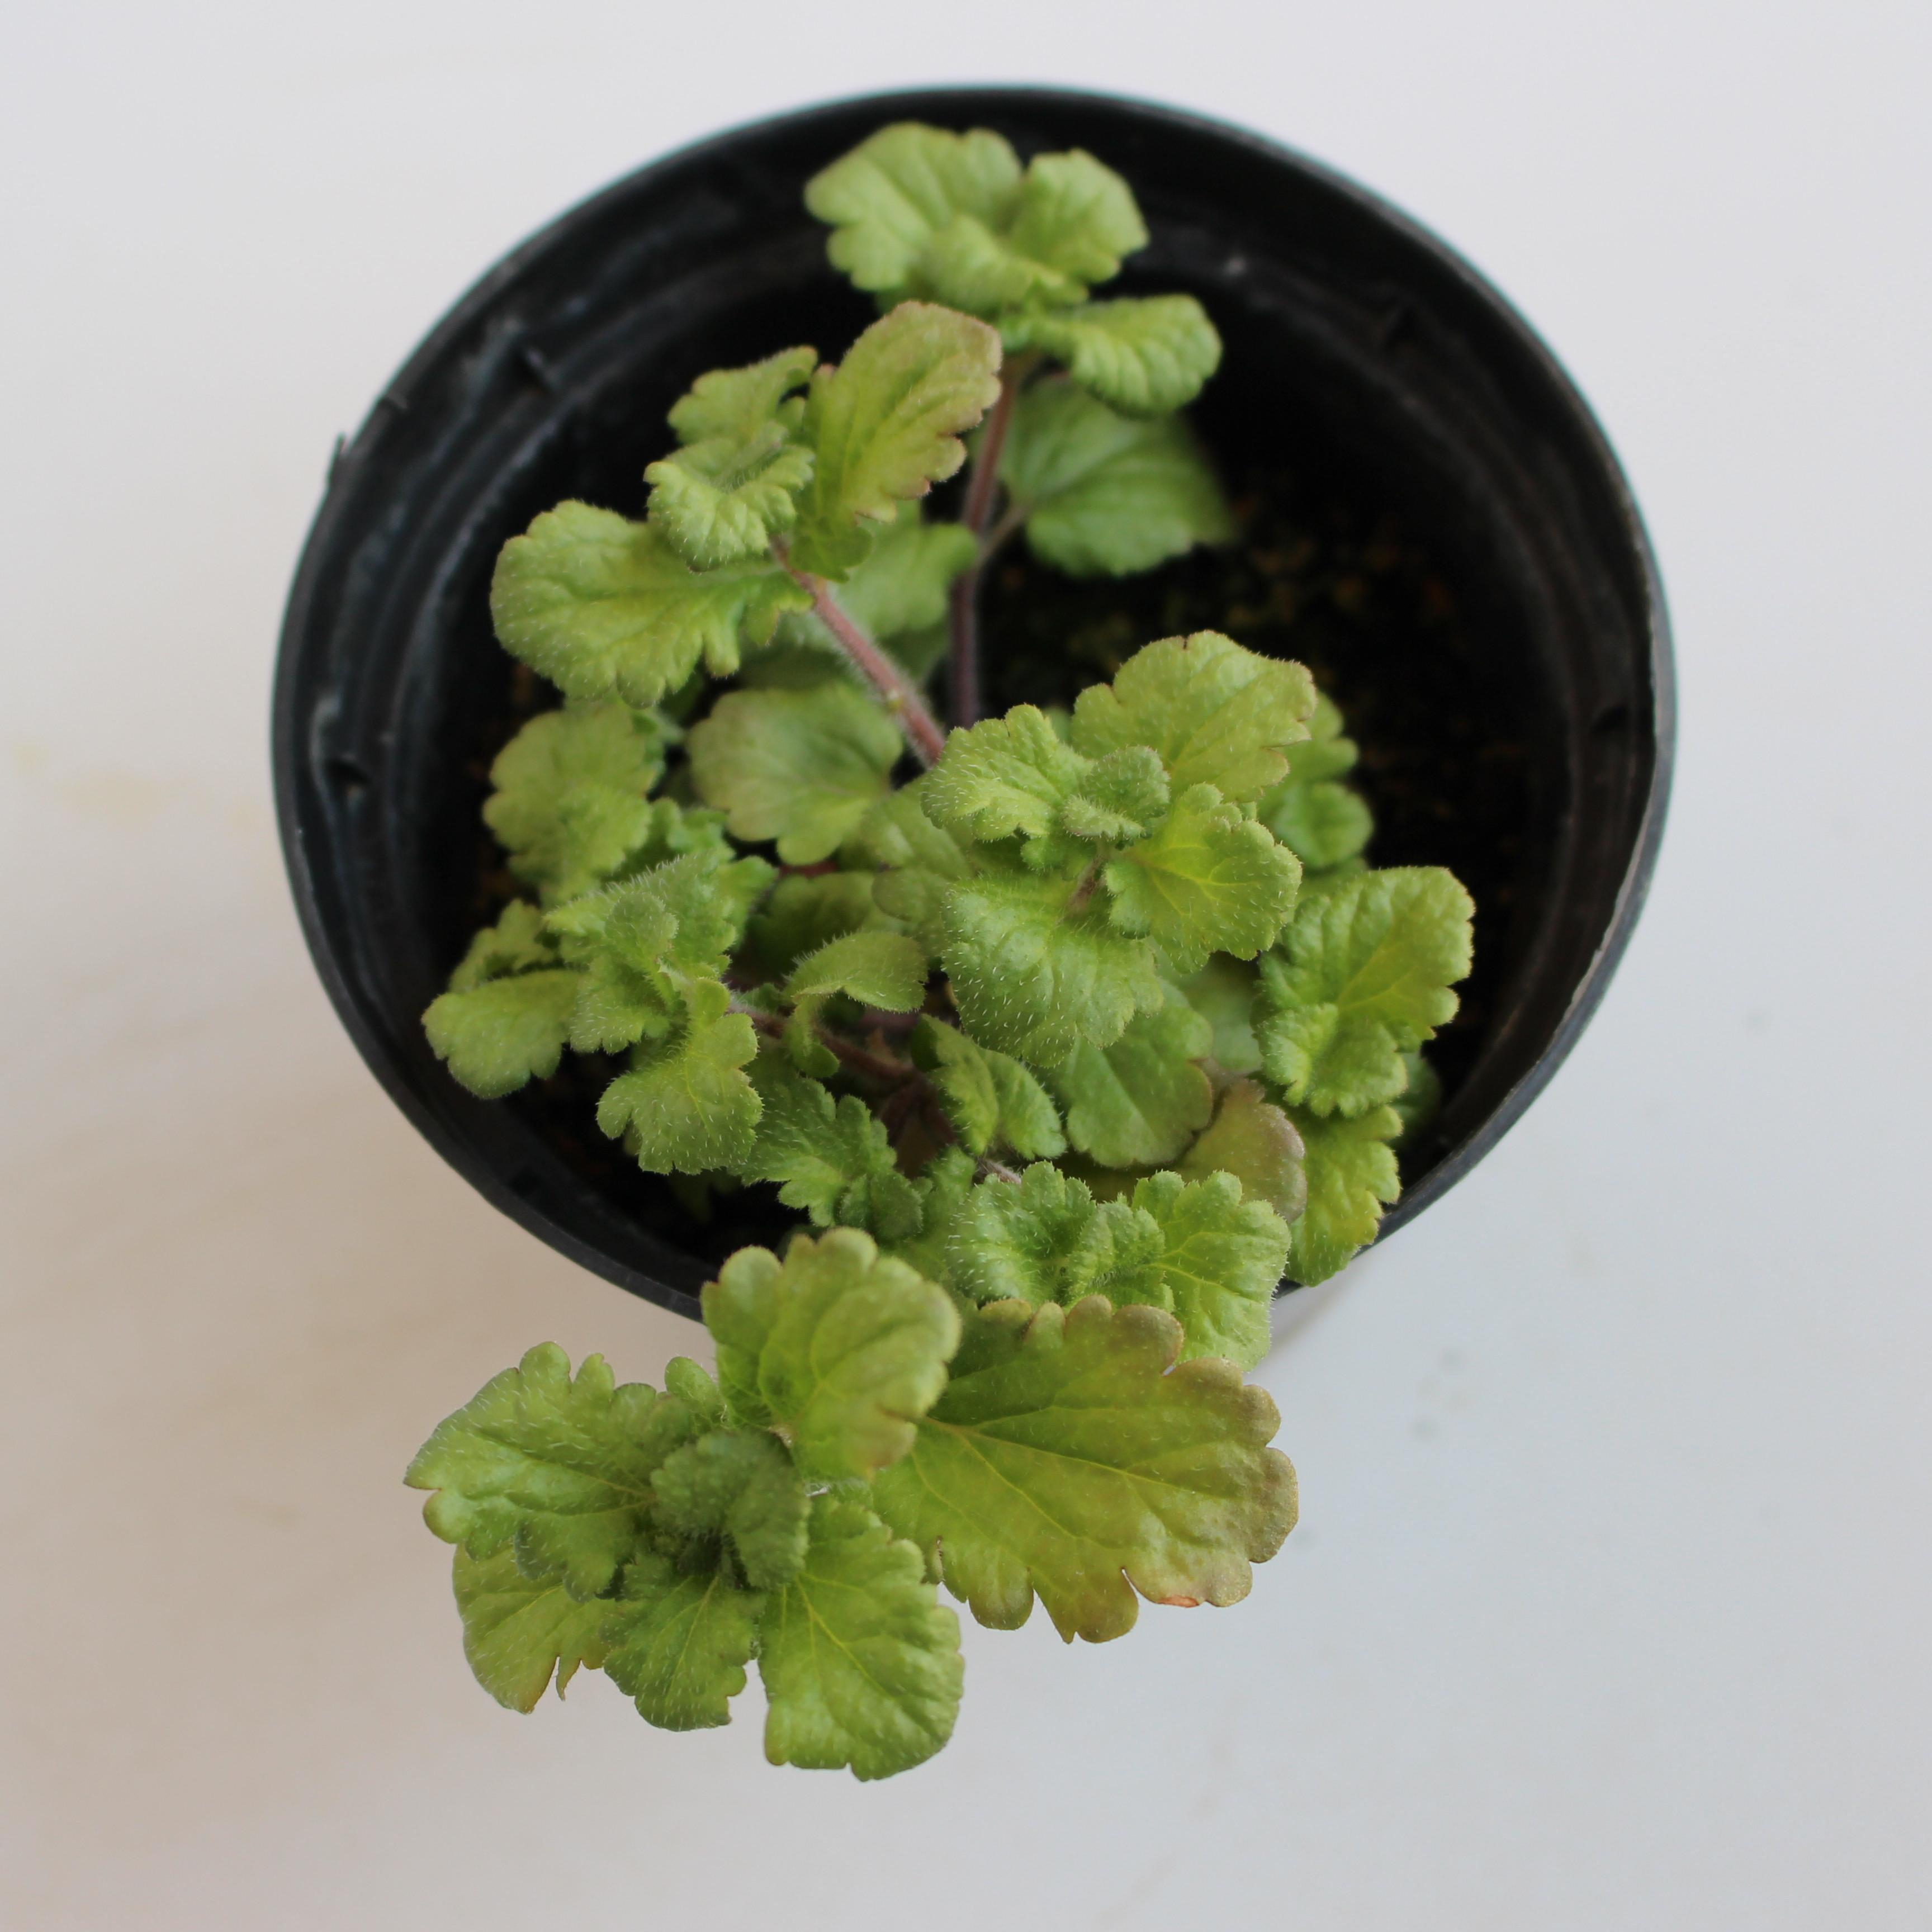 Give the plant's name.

Veronica persica
